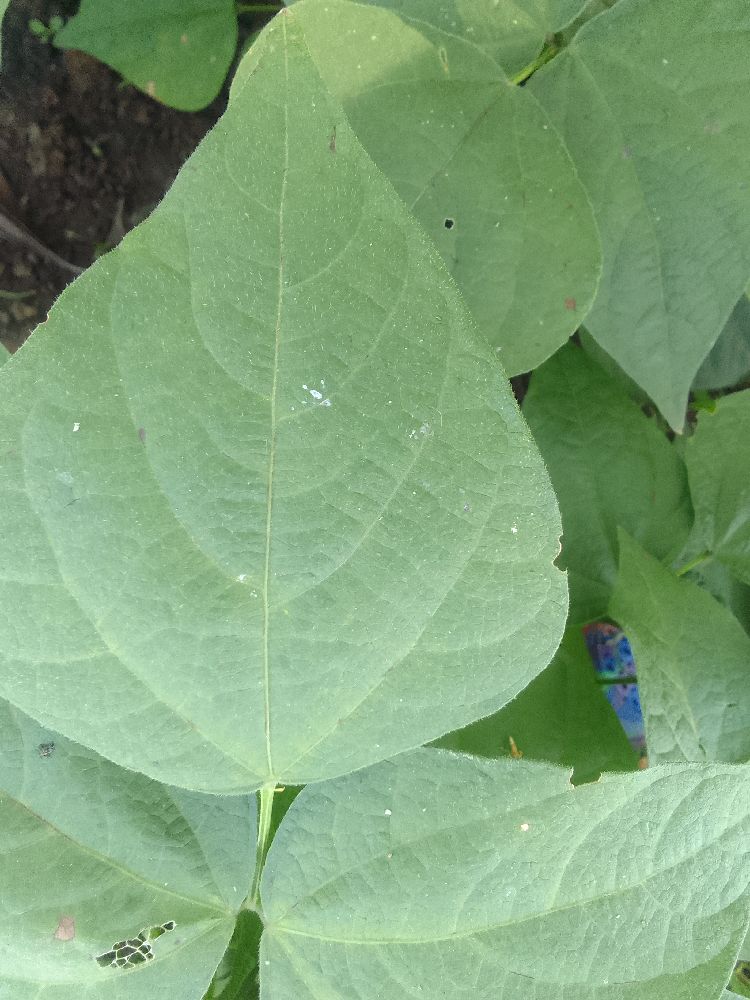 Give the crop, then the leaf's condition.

common bean, healthy
